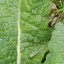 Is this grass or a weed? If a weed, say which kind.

structured weed
